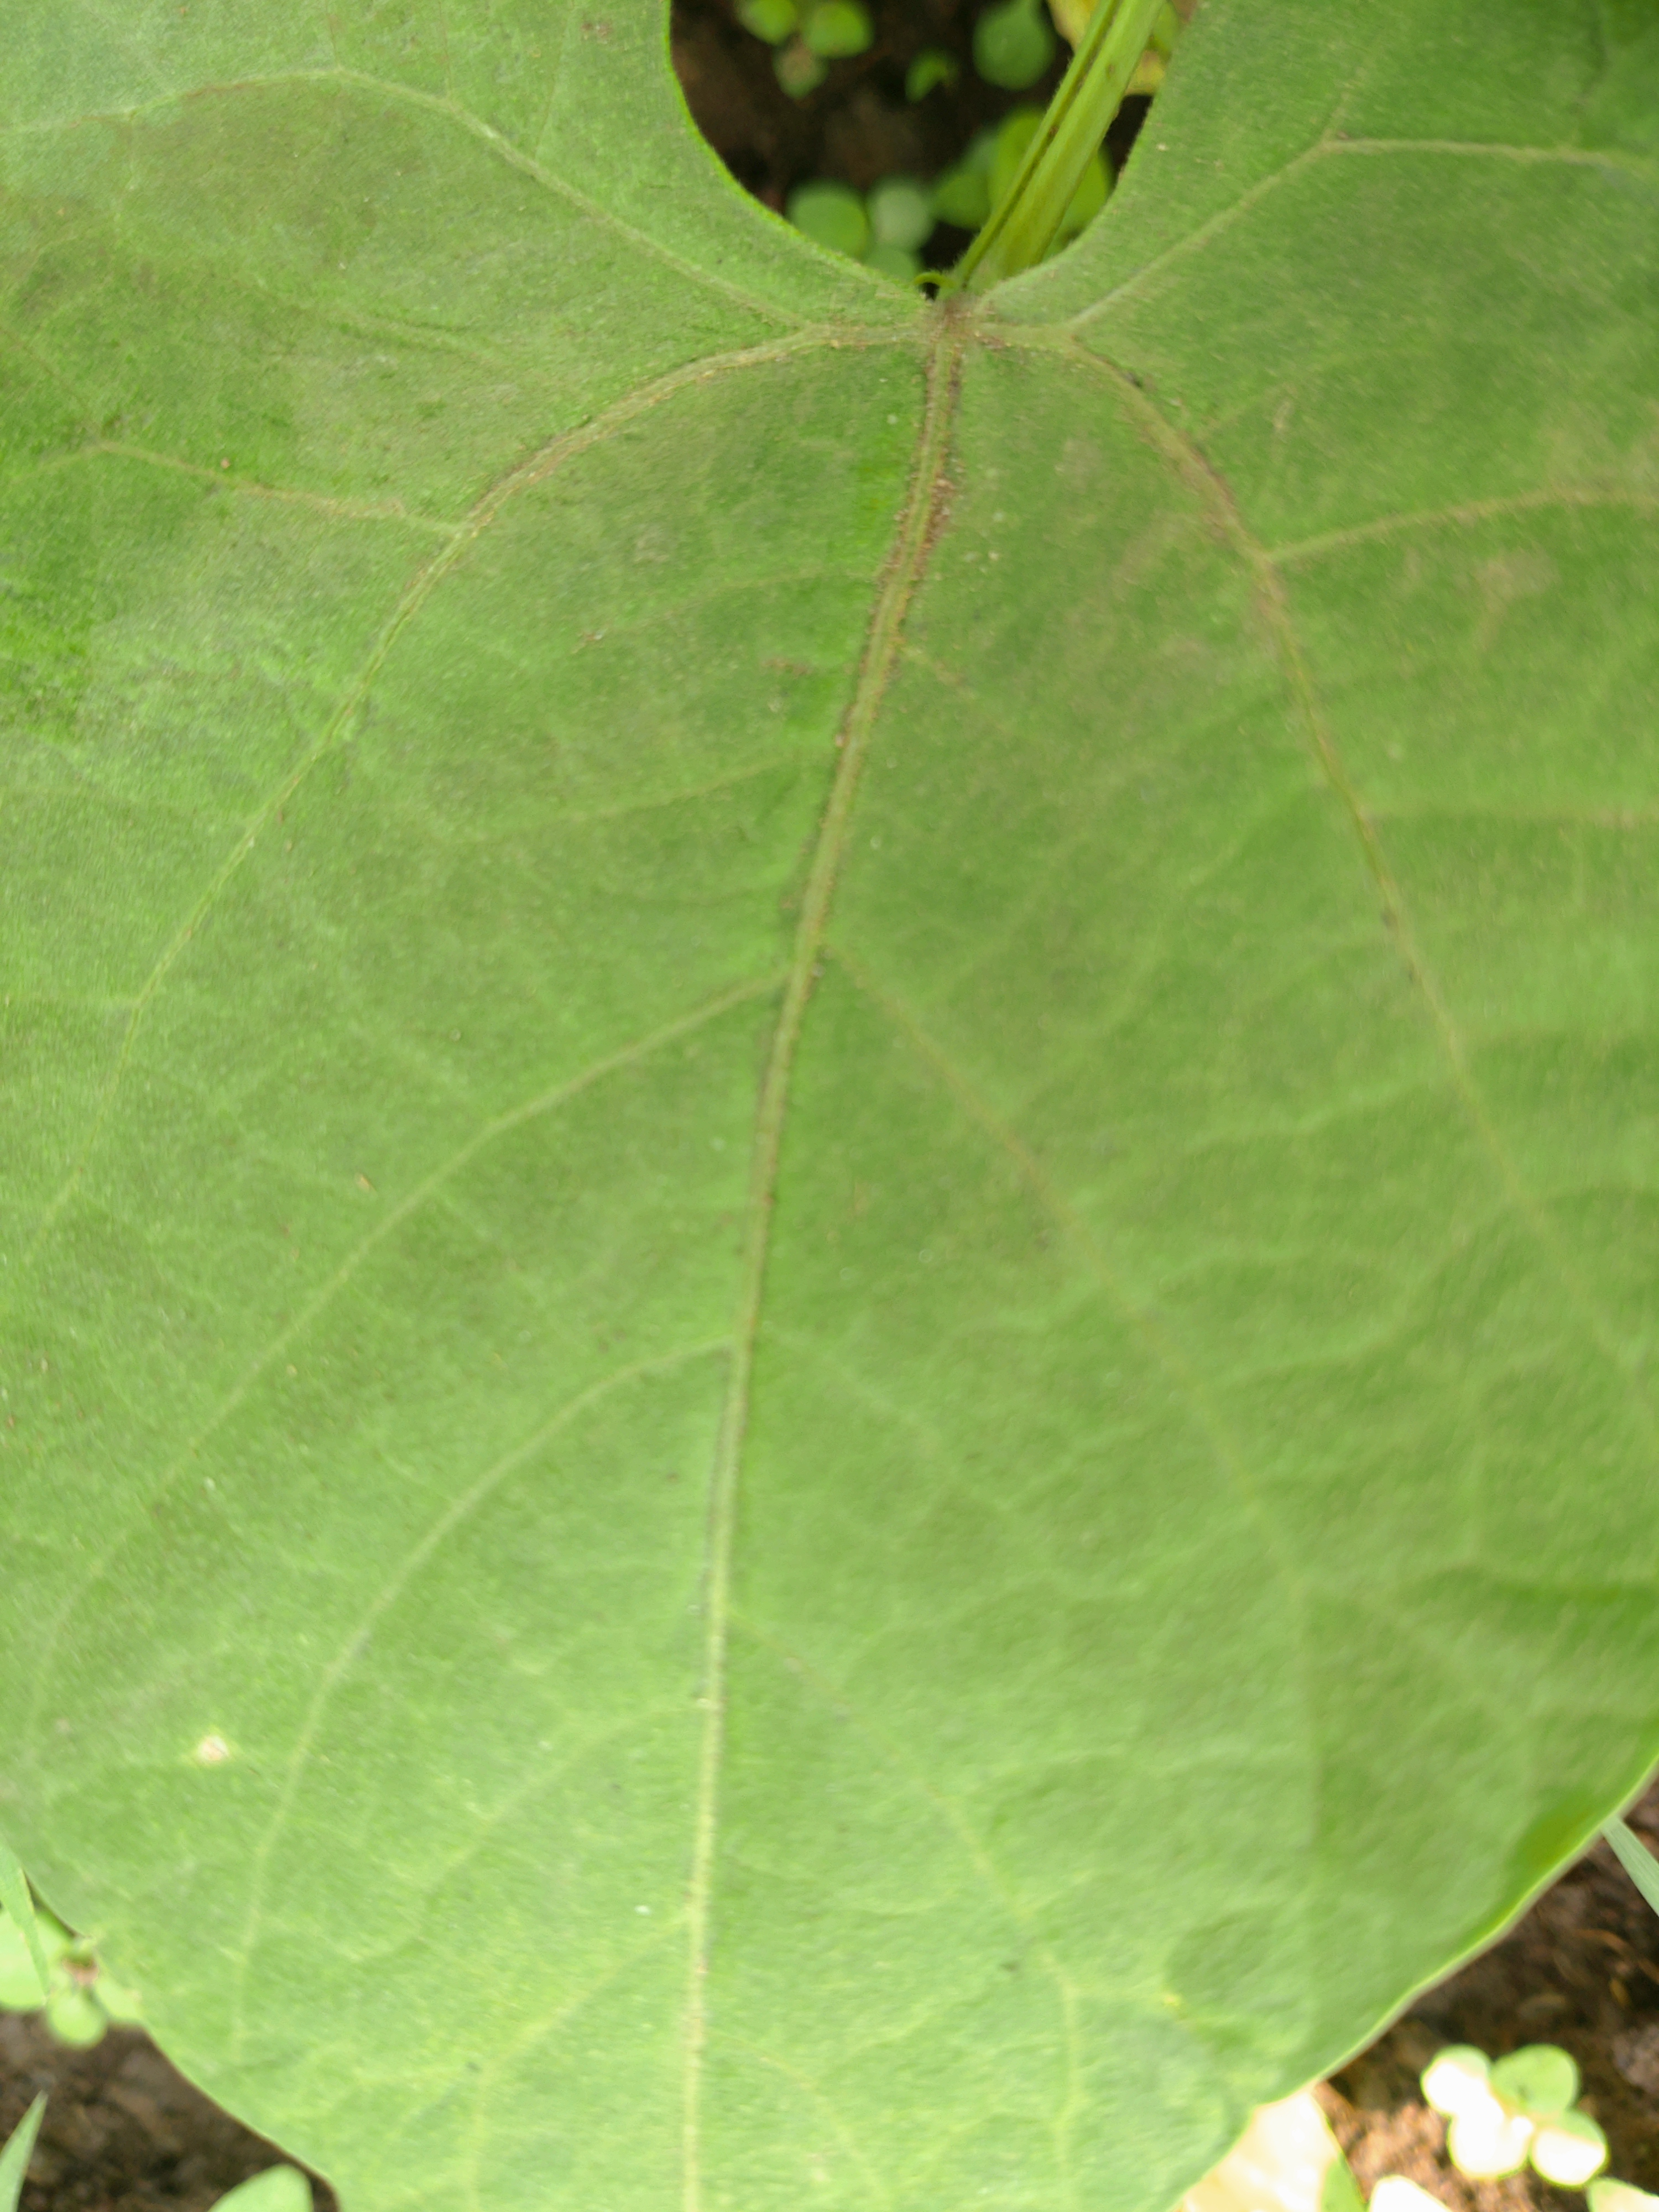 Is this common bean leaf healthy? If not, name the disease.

healthy
